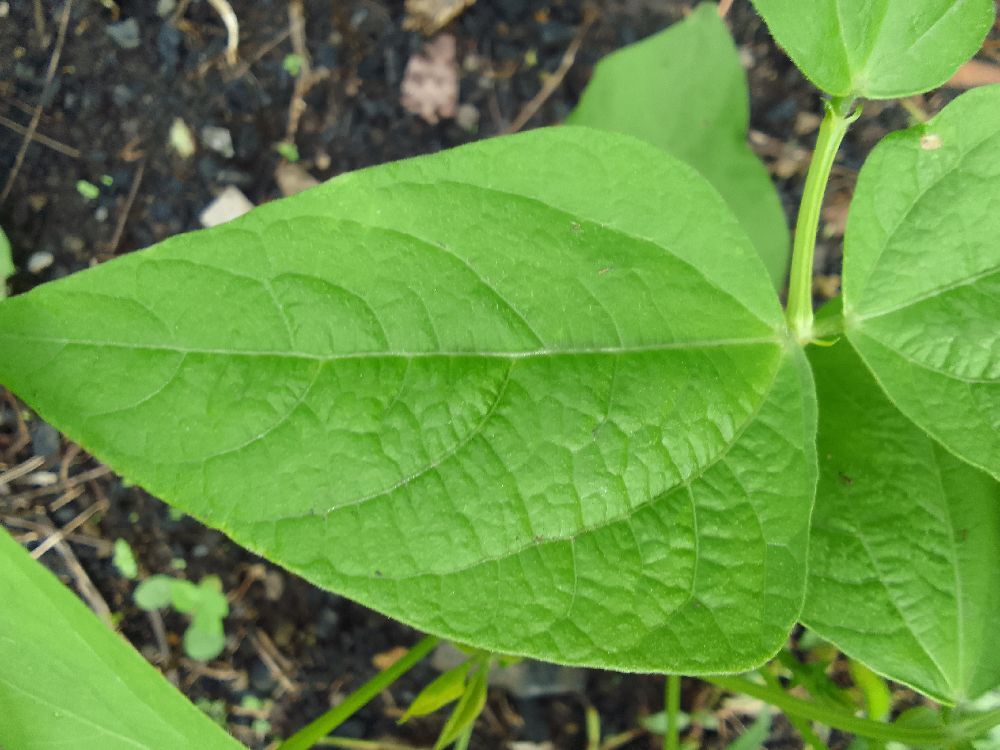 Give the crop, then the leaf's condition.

common bean, healthy
